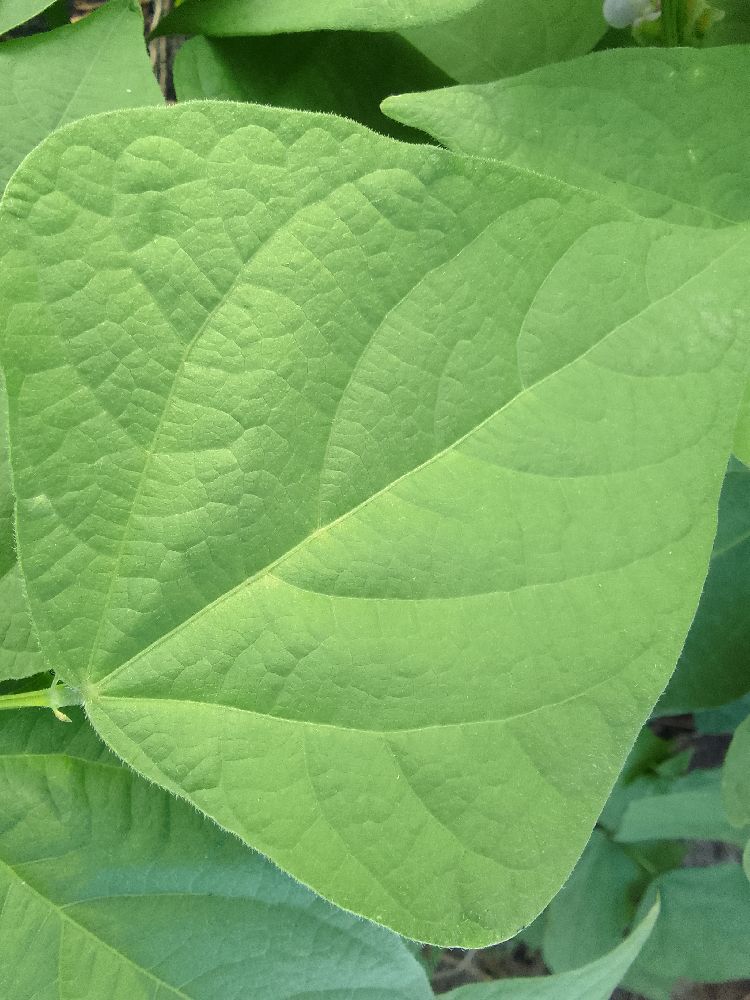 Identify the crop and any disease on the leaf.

common bean, healthy
